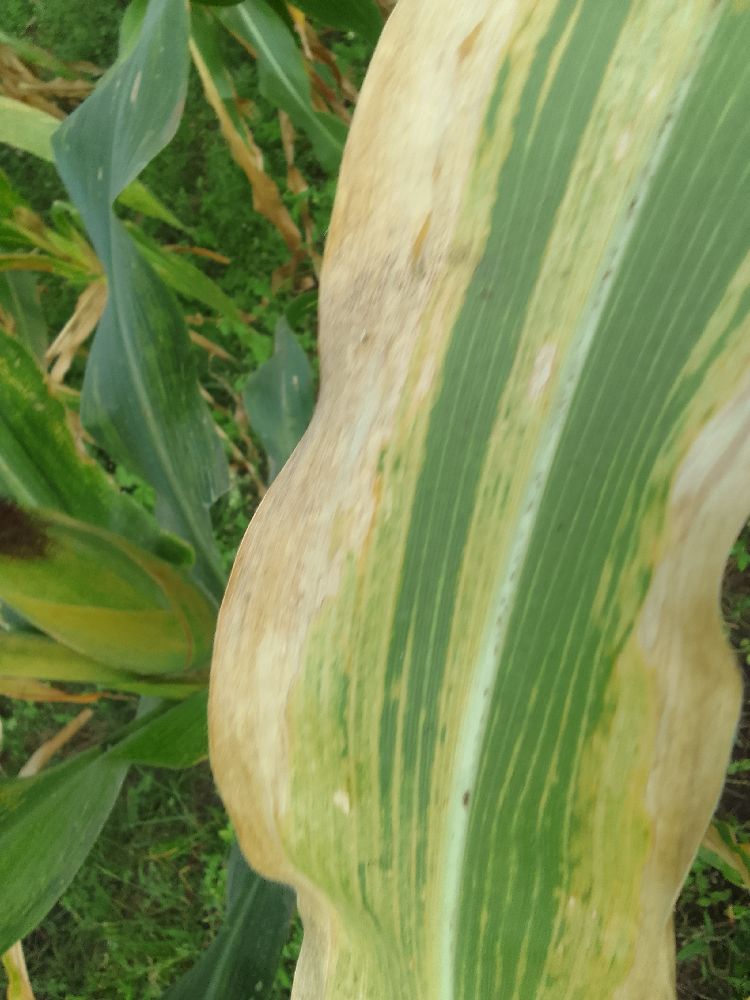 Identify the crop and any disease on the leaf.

maize, maize lethal necrosis
